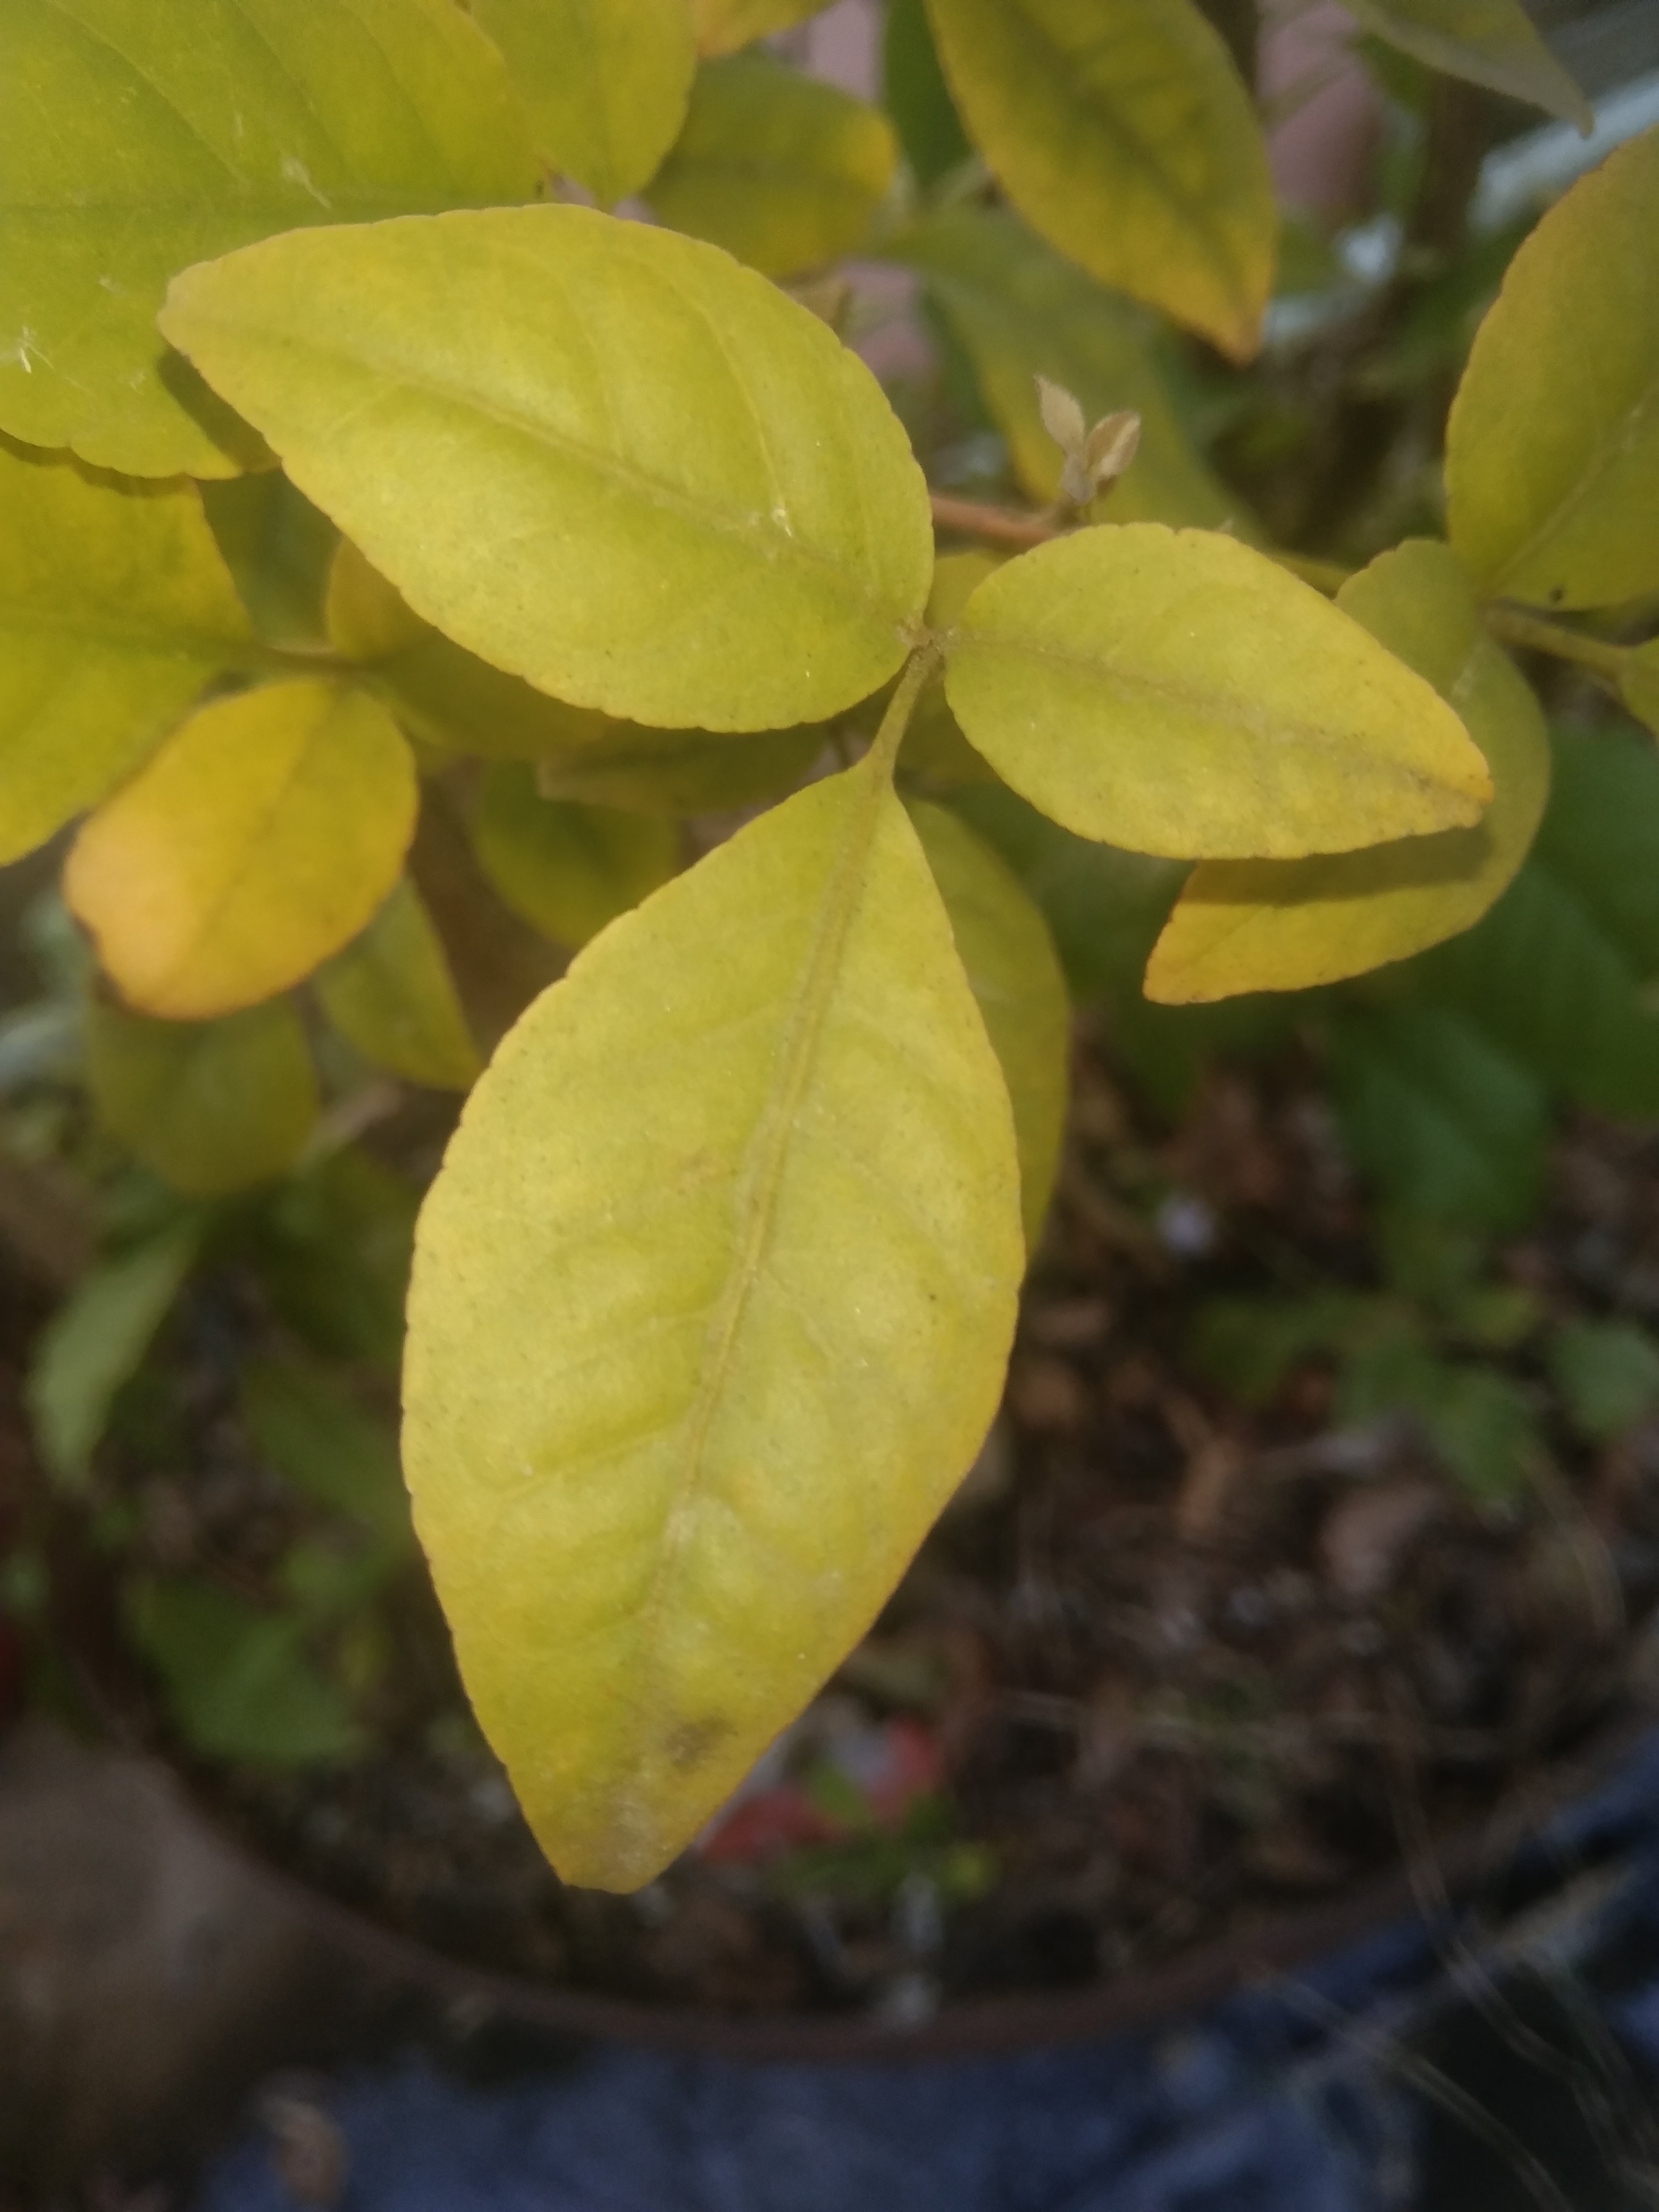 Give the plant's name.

wood apple
